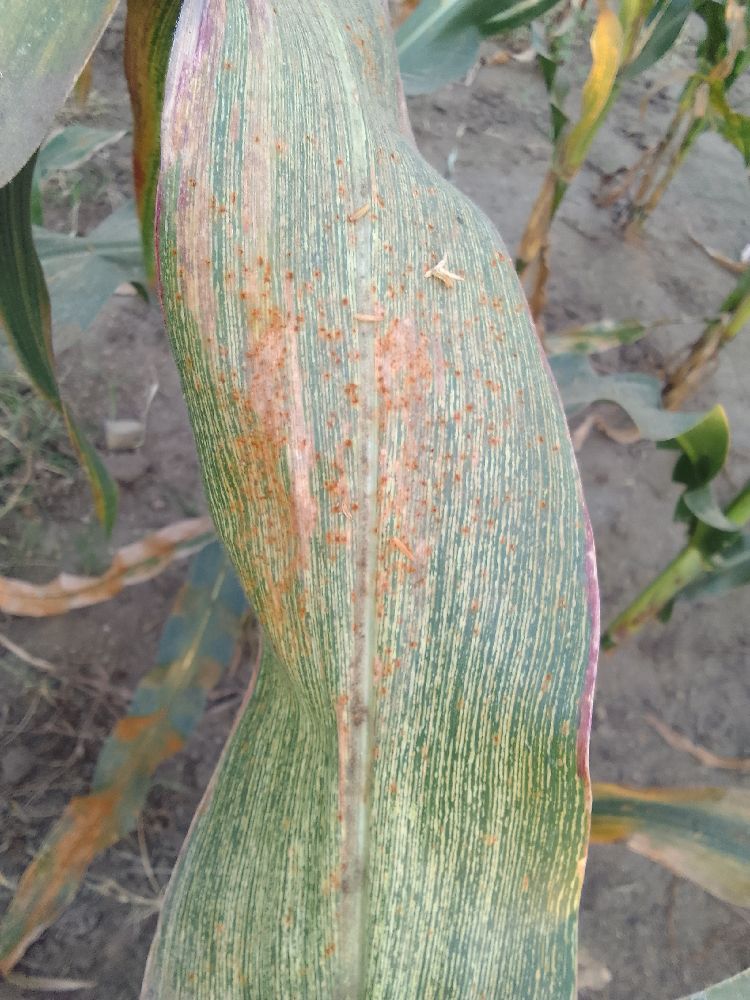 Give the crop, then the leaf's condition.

maize, maize streak virus
